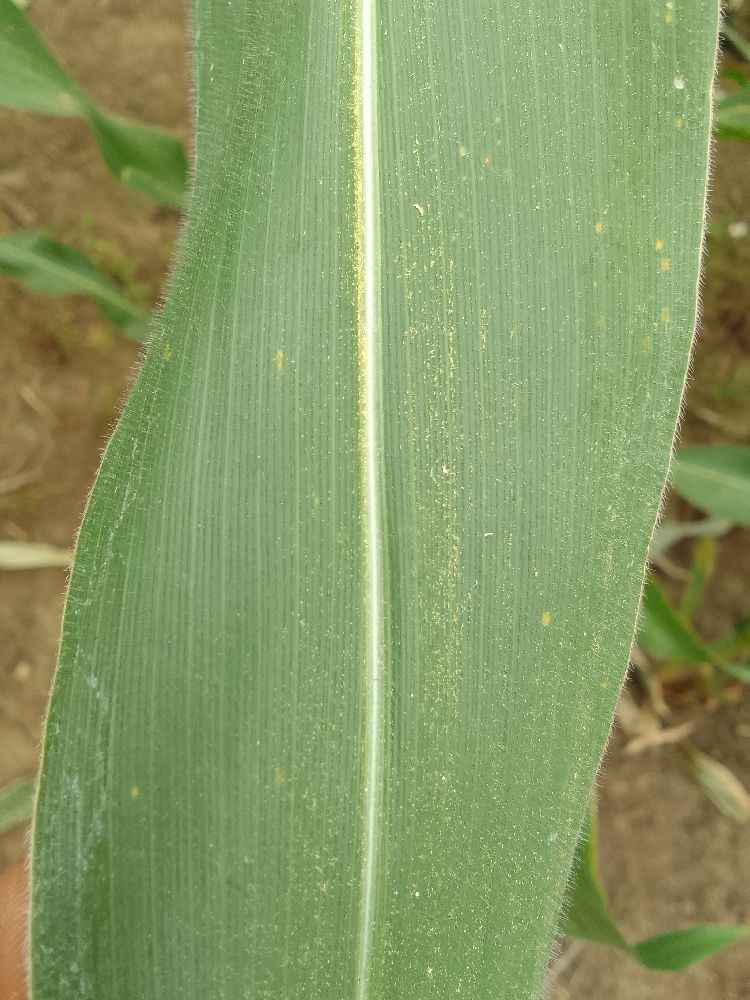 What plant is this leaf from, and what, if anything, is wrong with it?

maize, healthy
